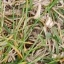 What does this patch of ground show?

grass
